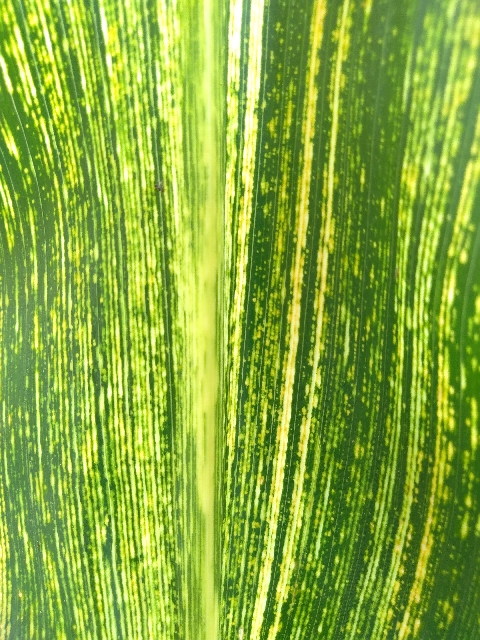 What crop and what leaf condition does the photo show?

maize, maize streak virus
